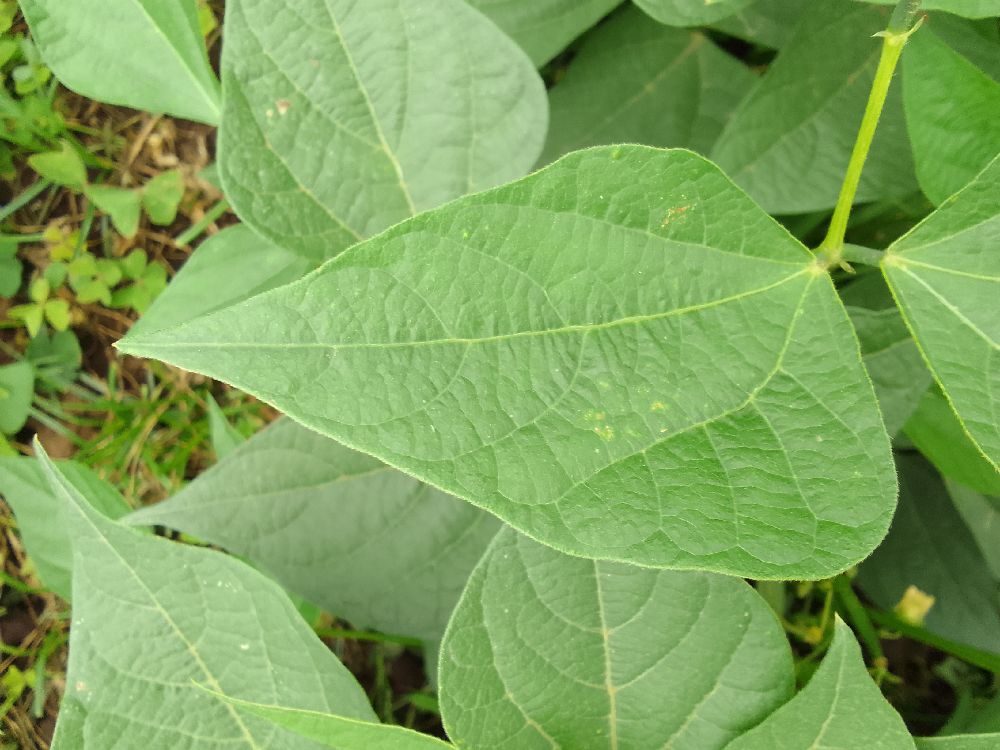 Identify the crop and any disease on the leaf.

common bean, healthy
